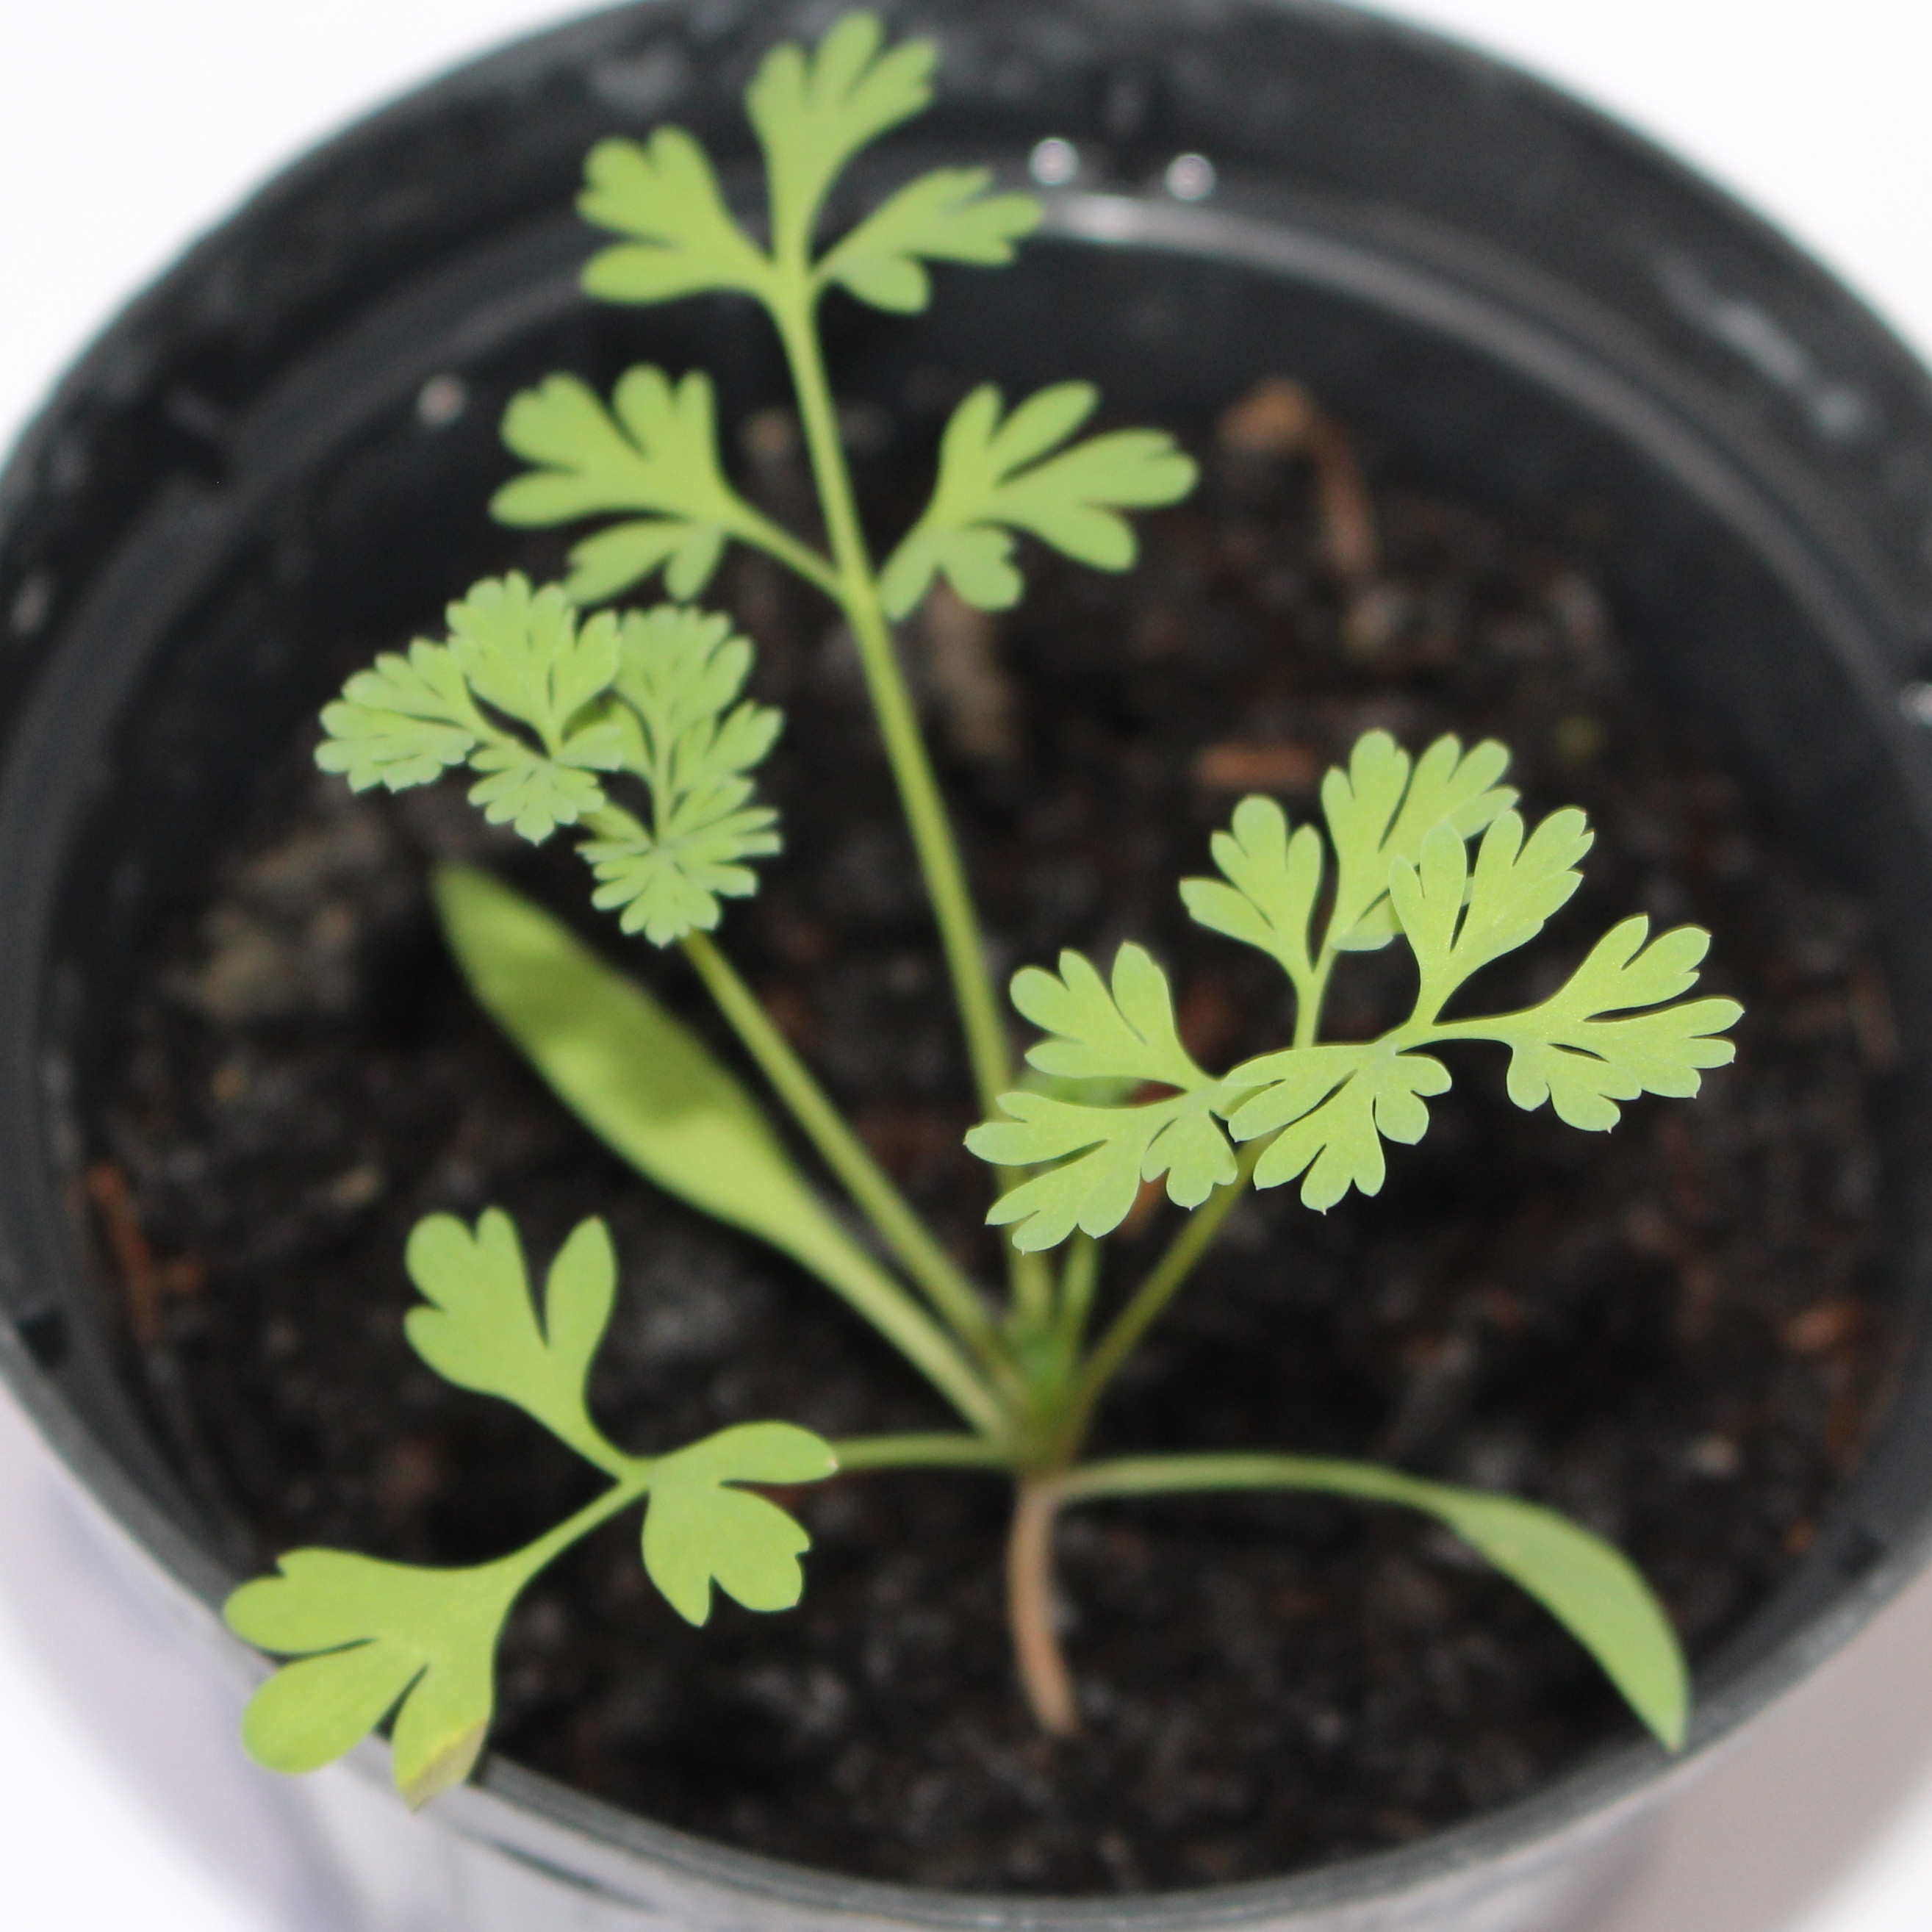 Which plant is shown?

Fumaria officinalis
